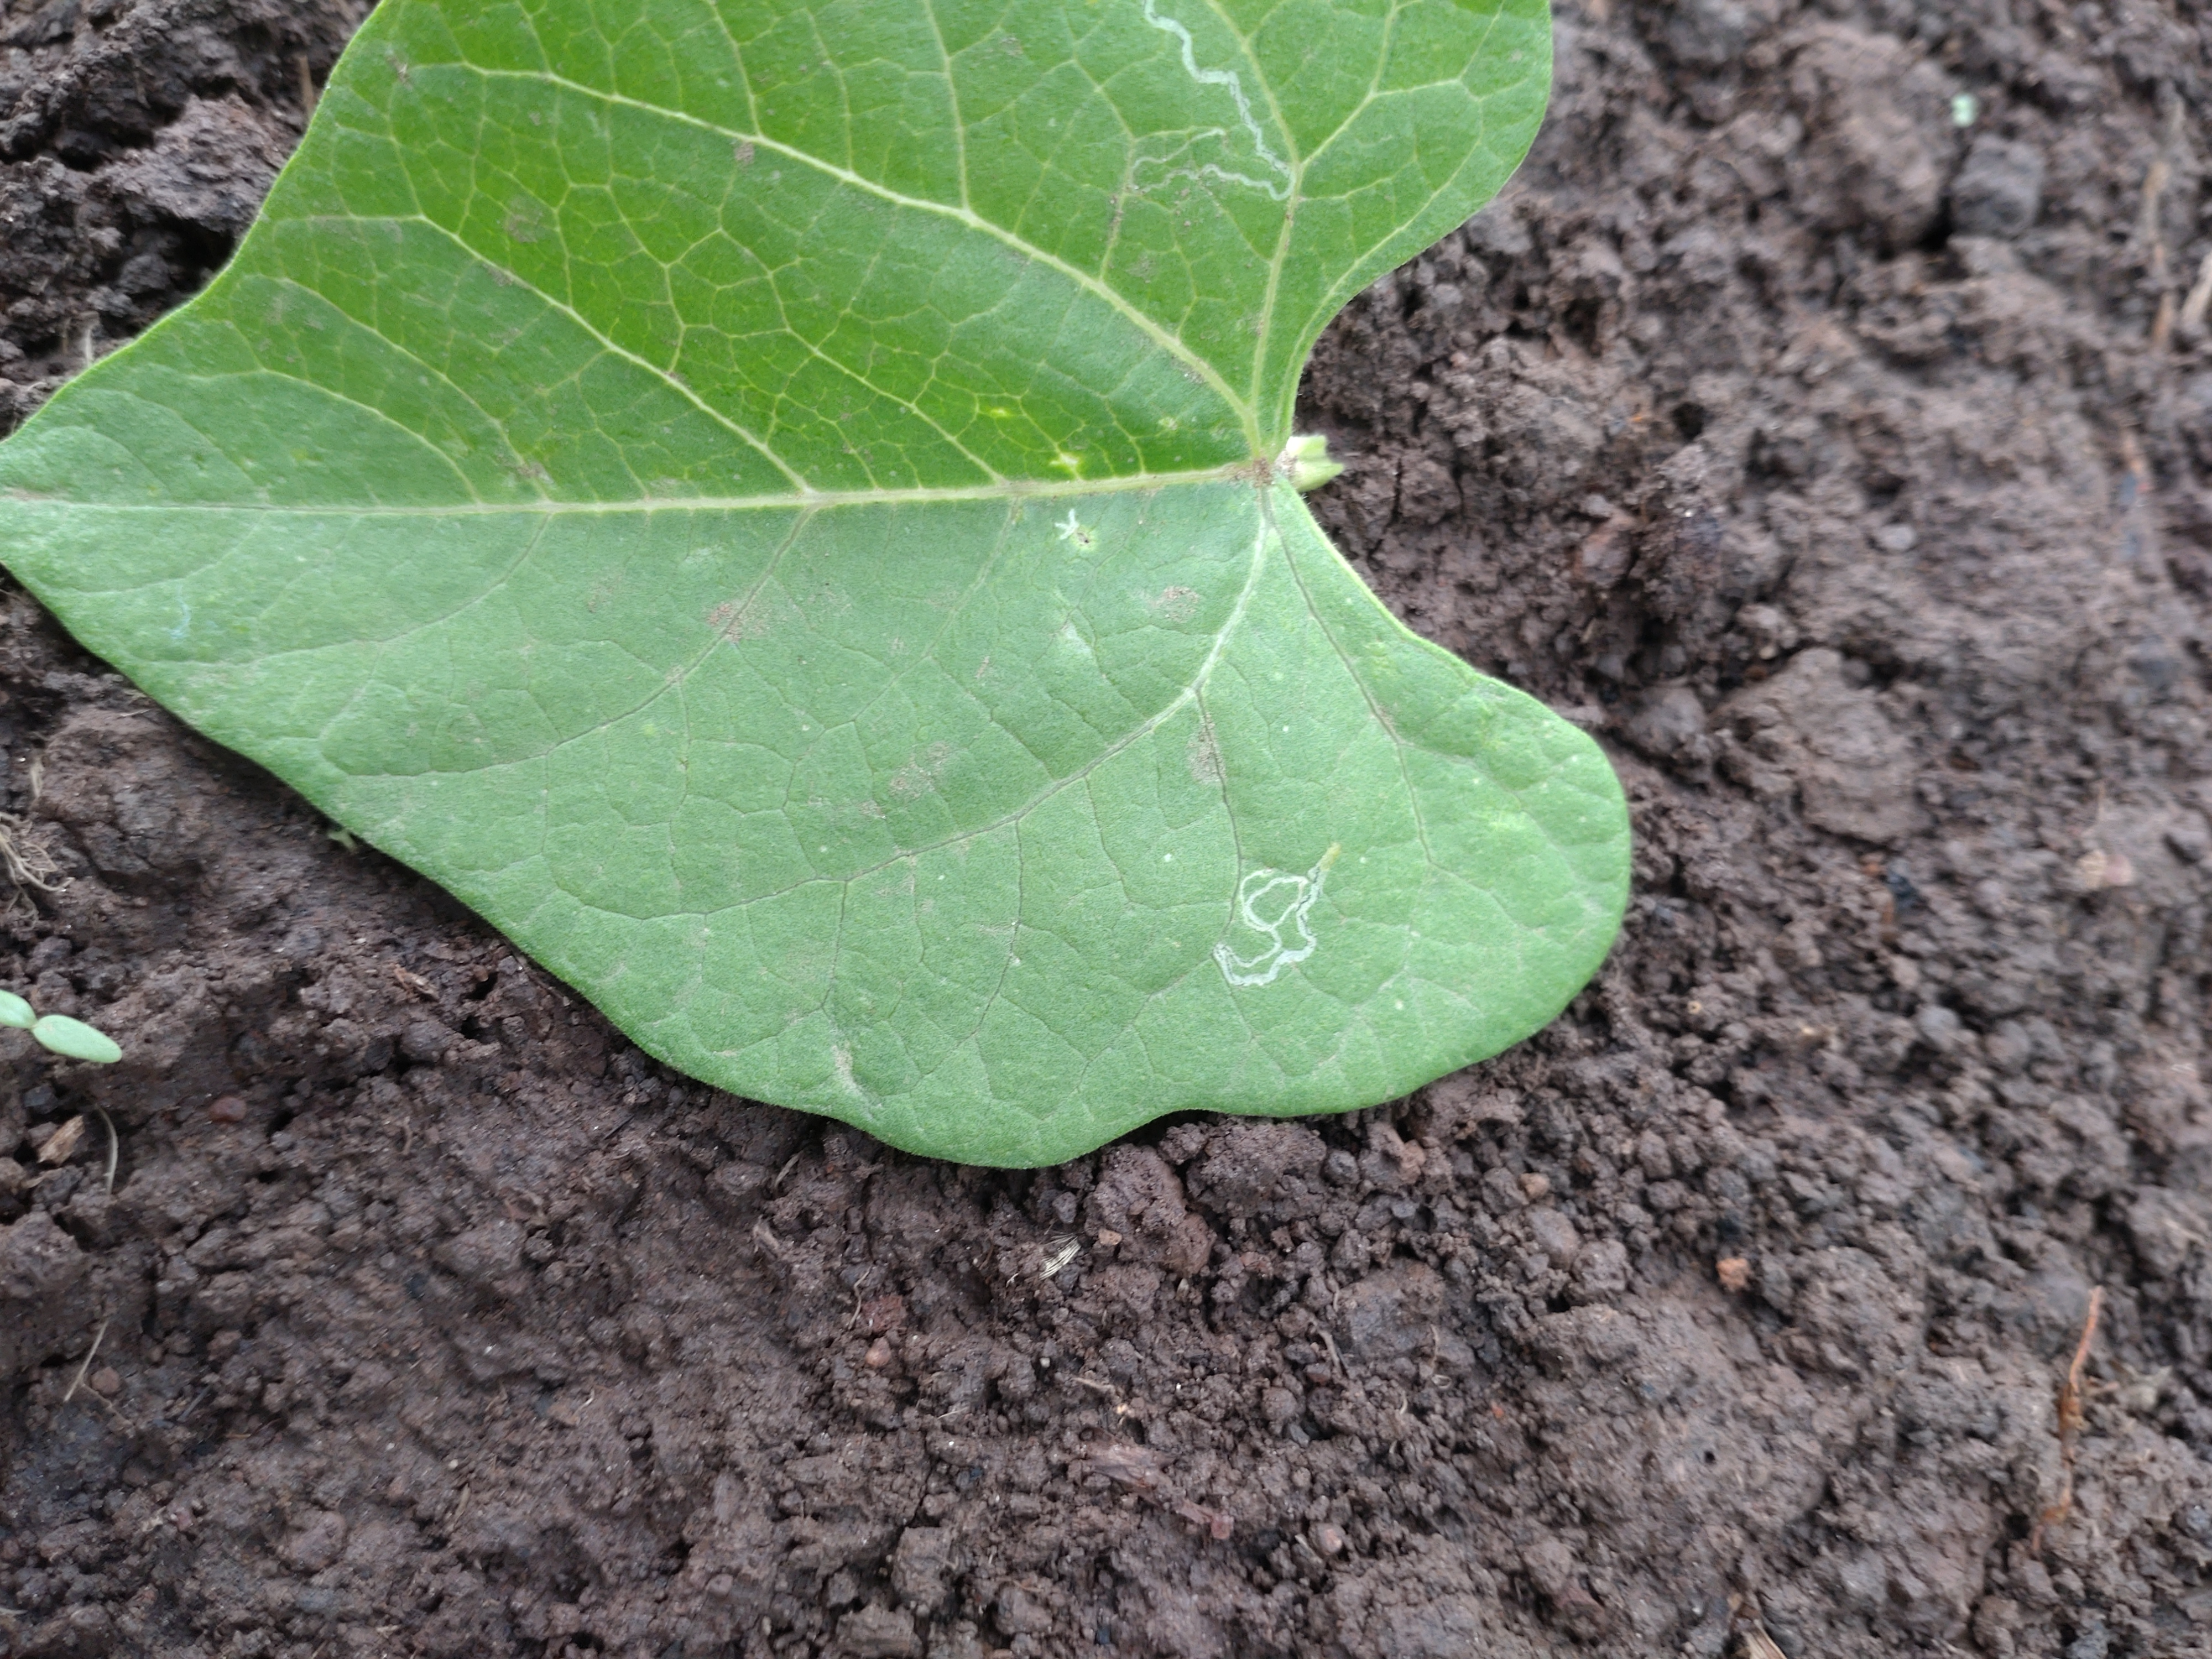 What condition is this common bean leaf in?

healthy
